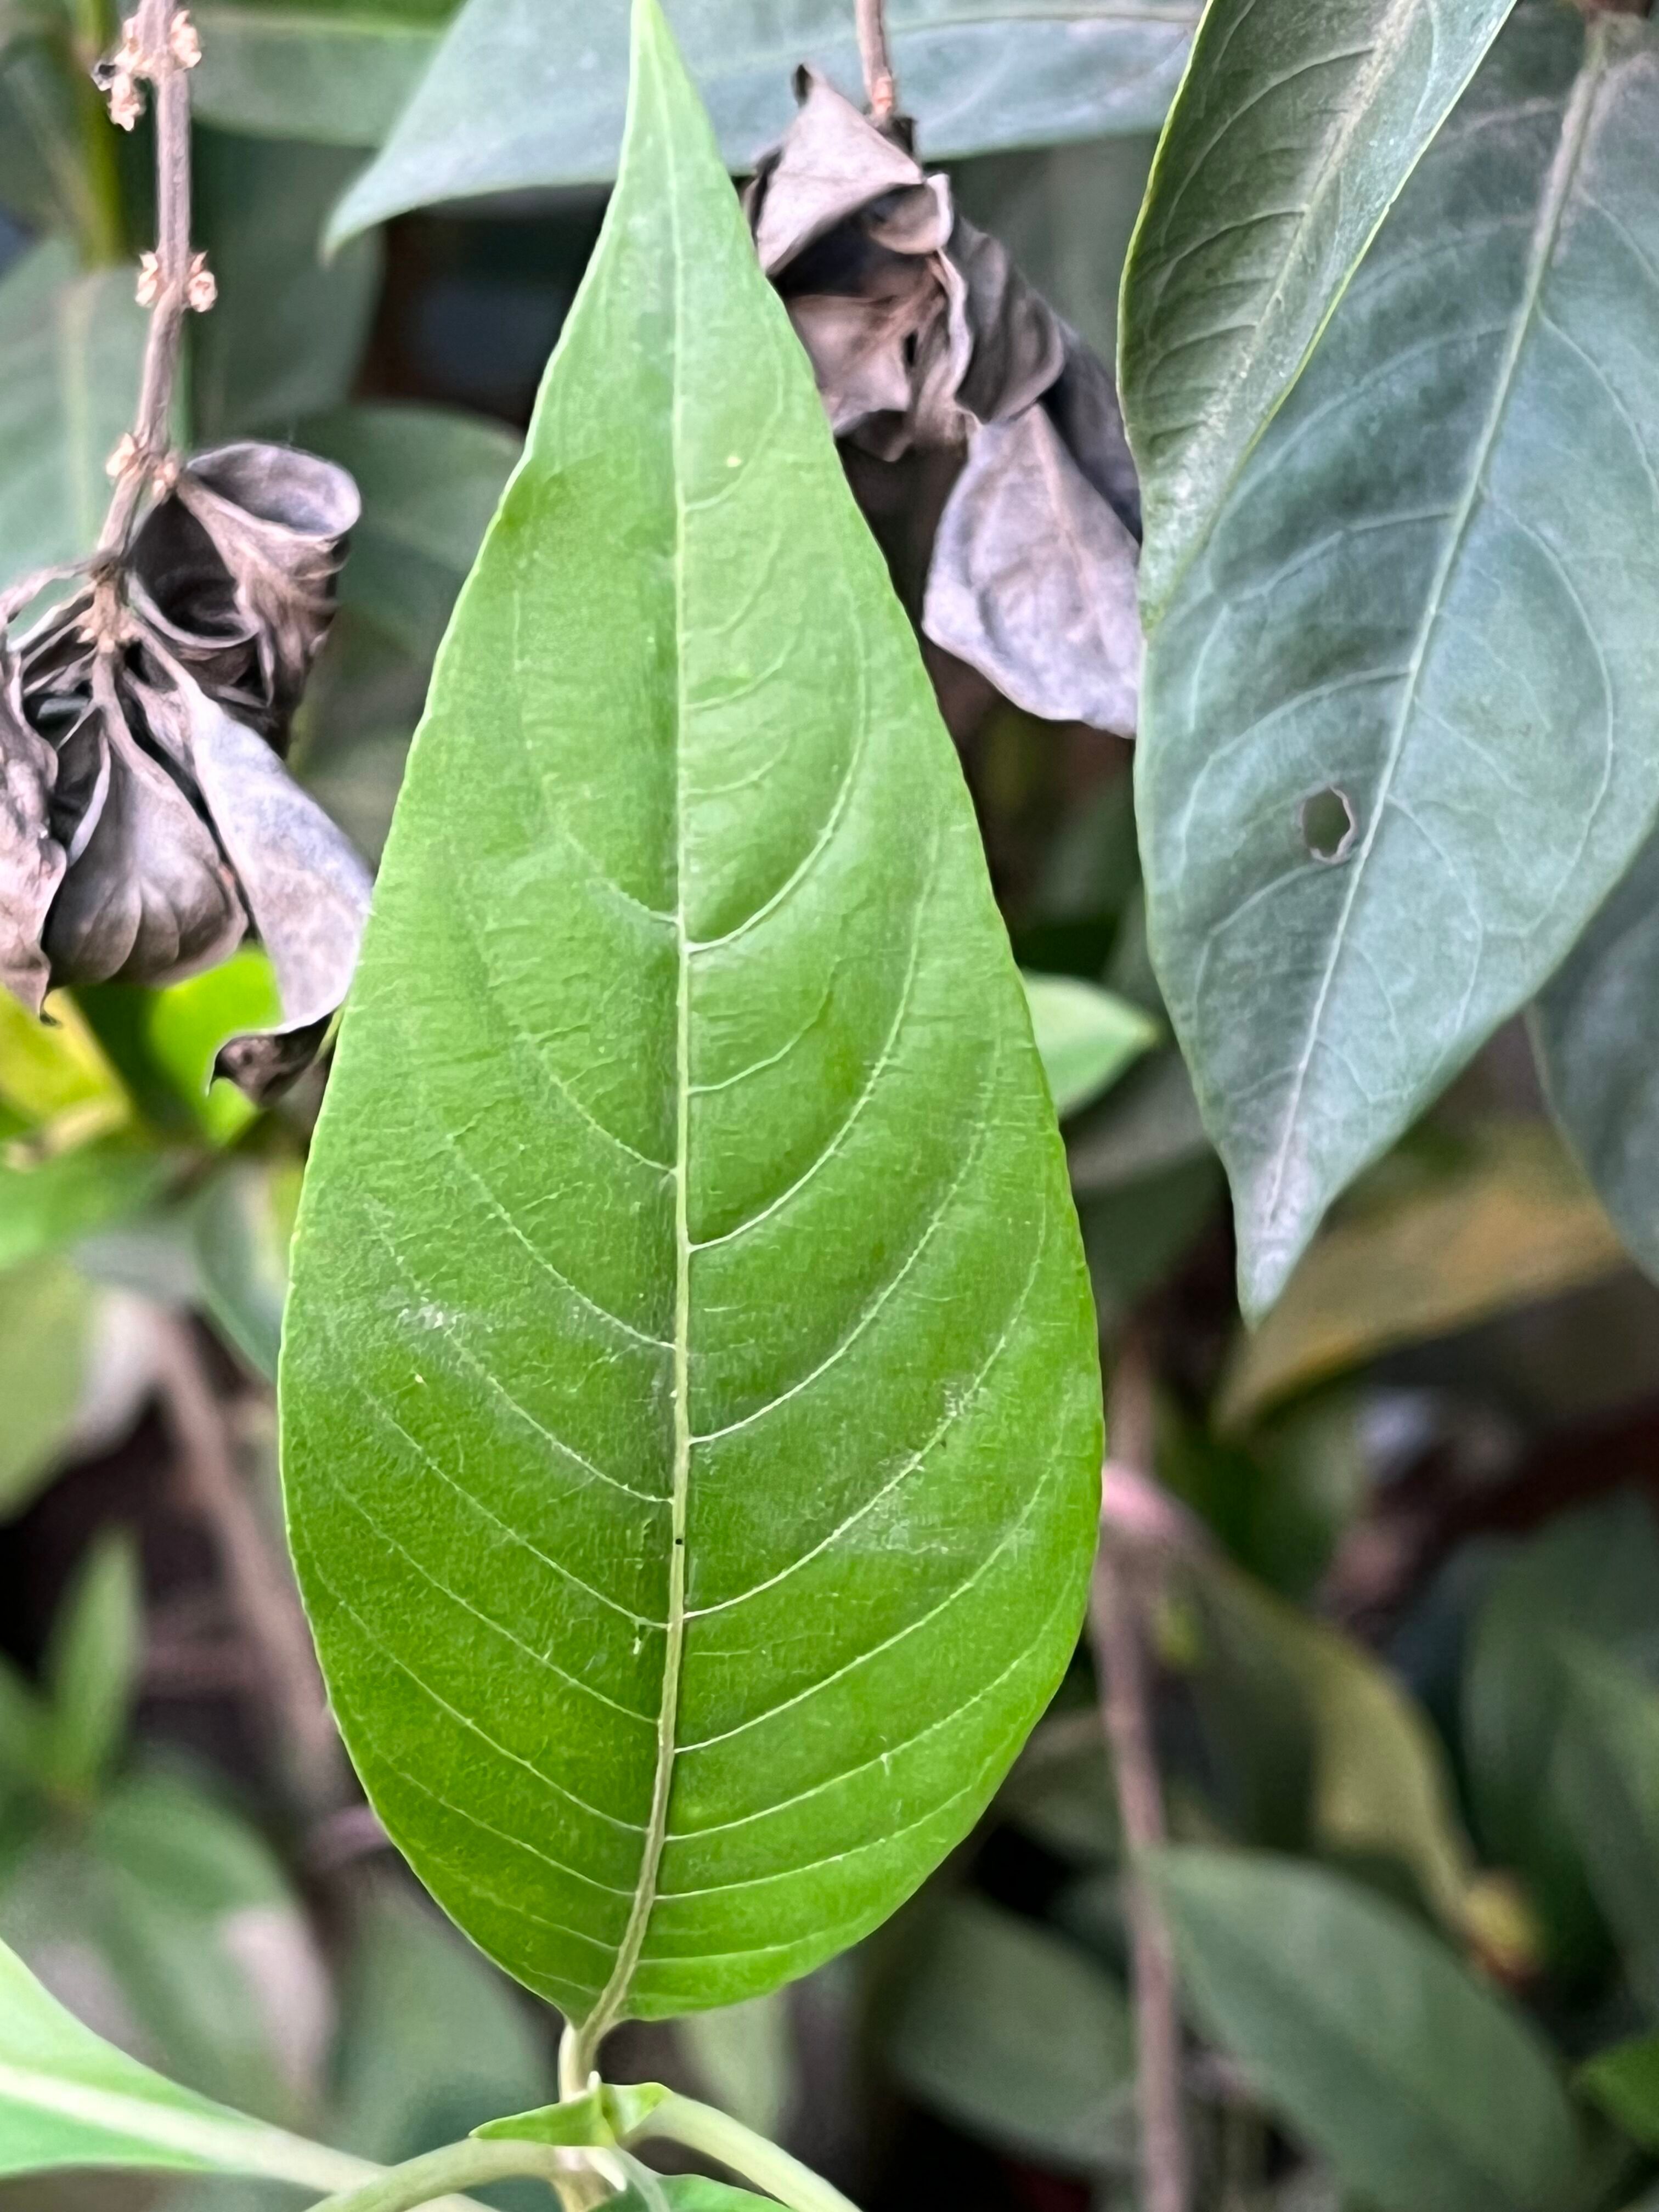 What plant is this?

vasaka
